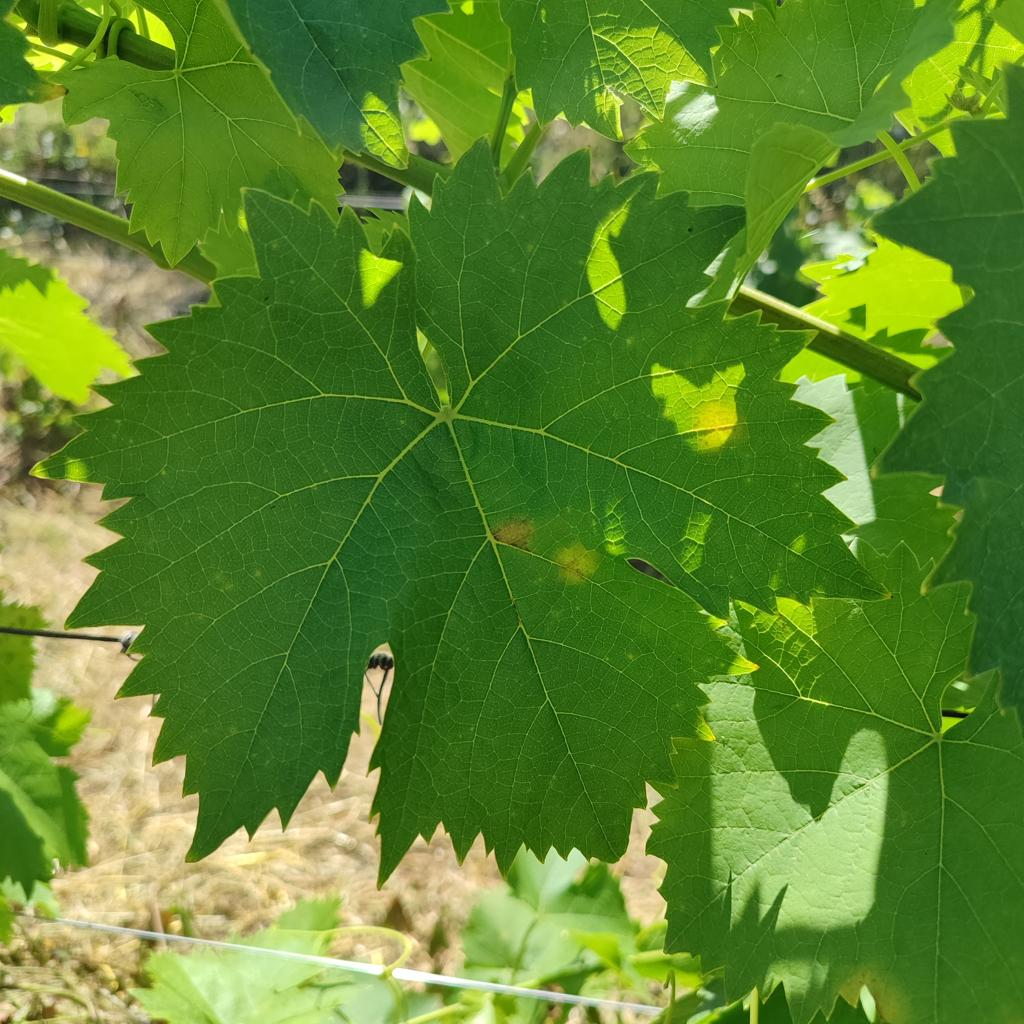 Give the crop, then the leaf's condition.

grapevine, downy mildew
